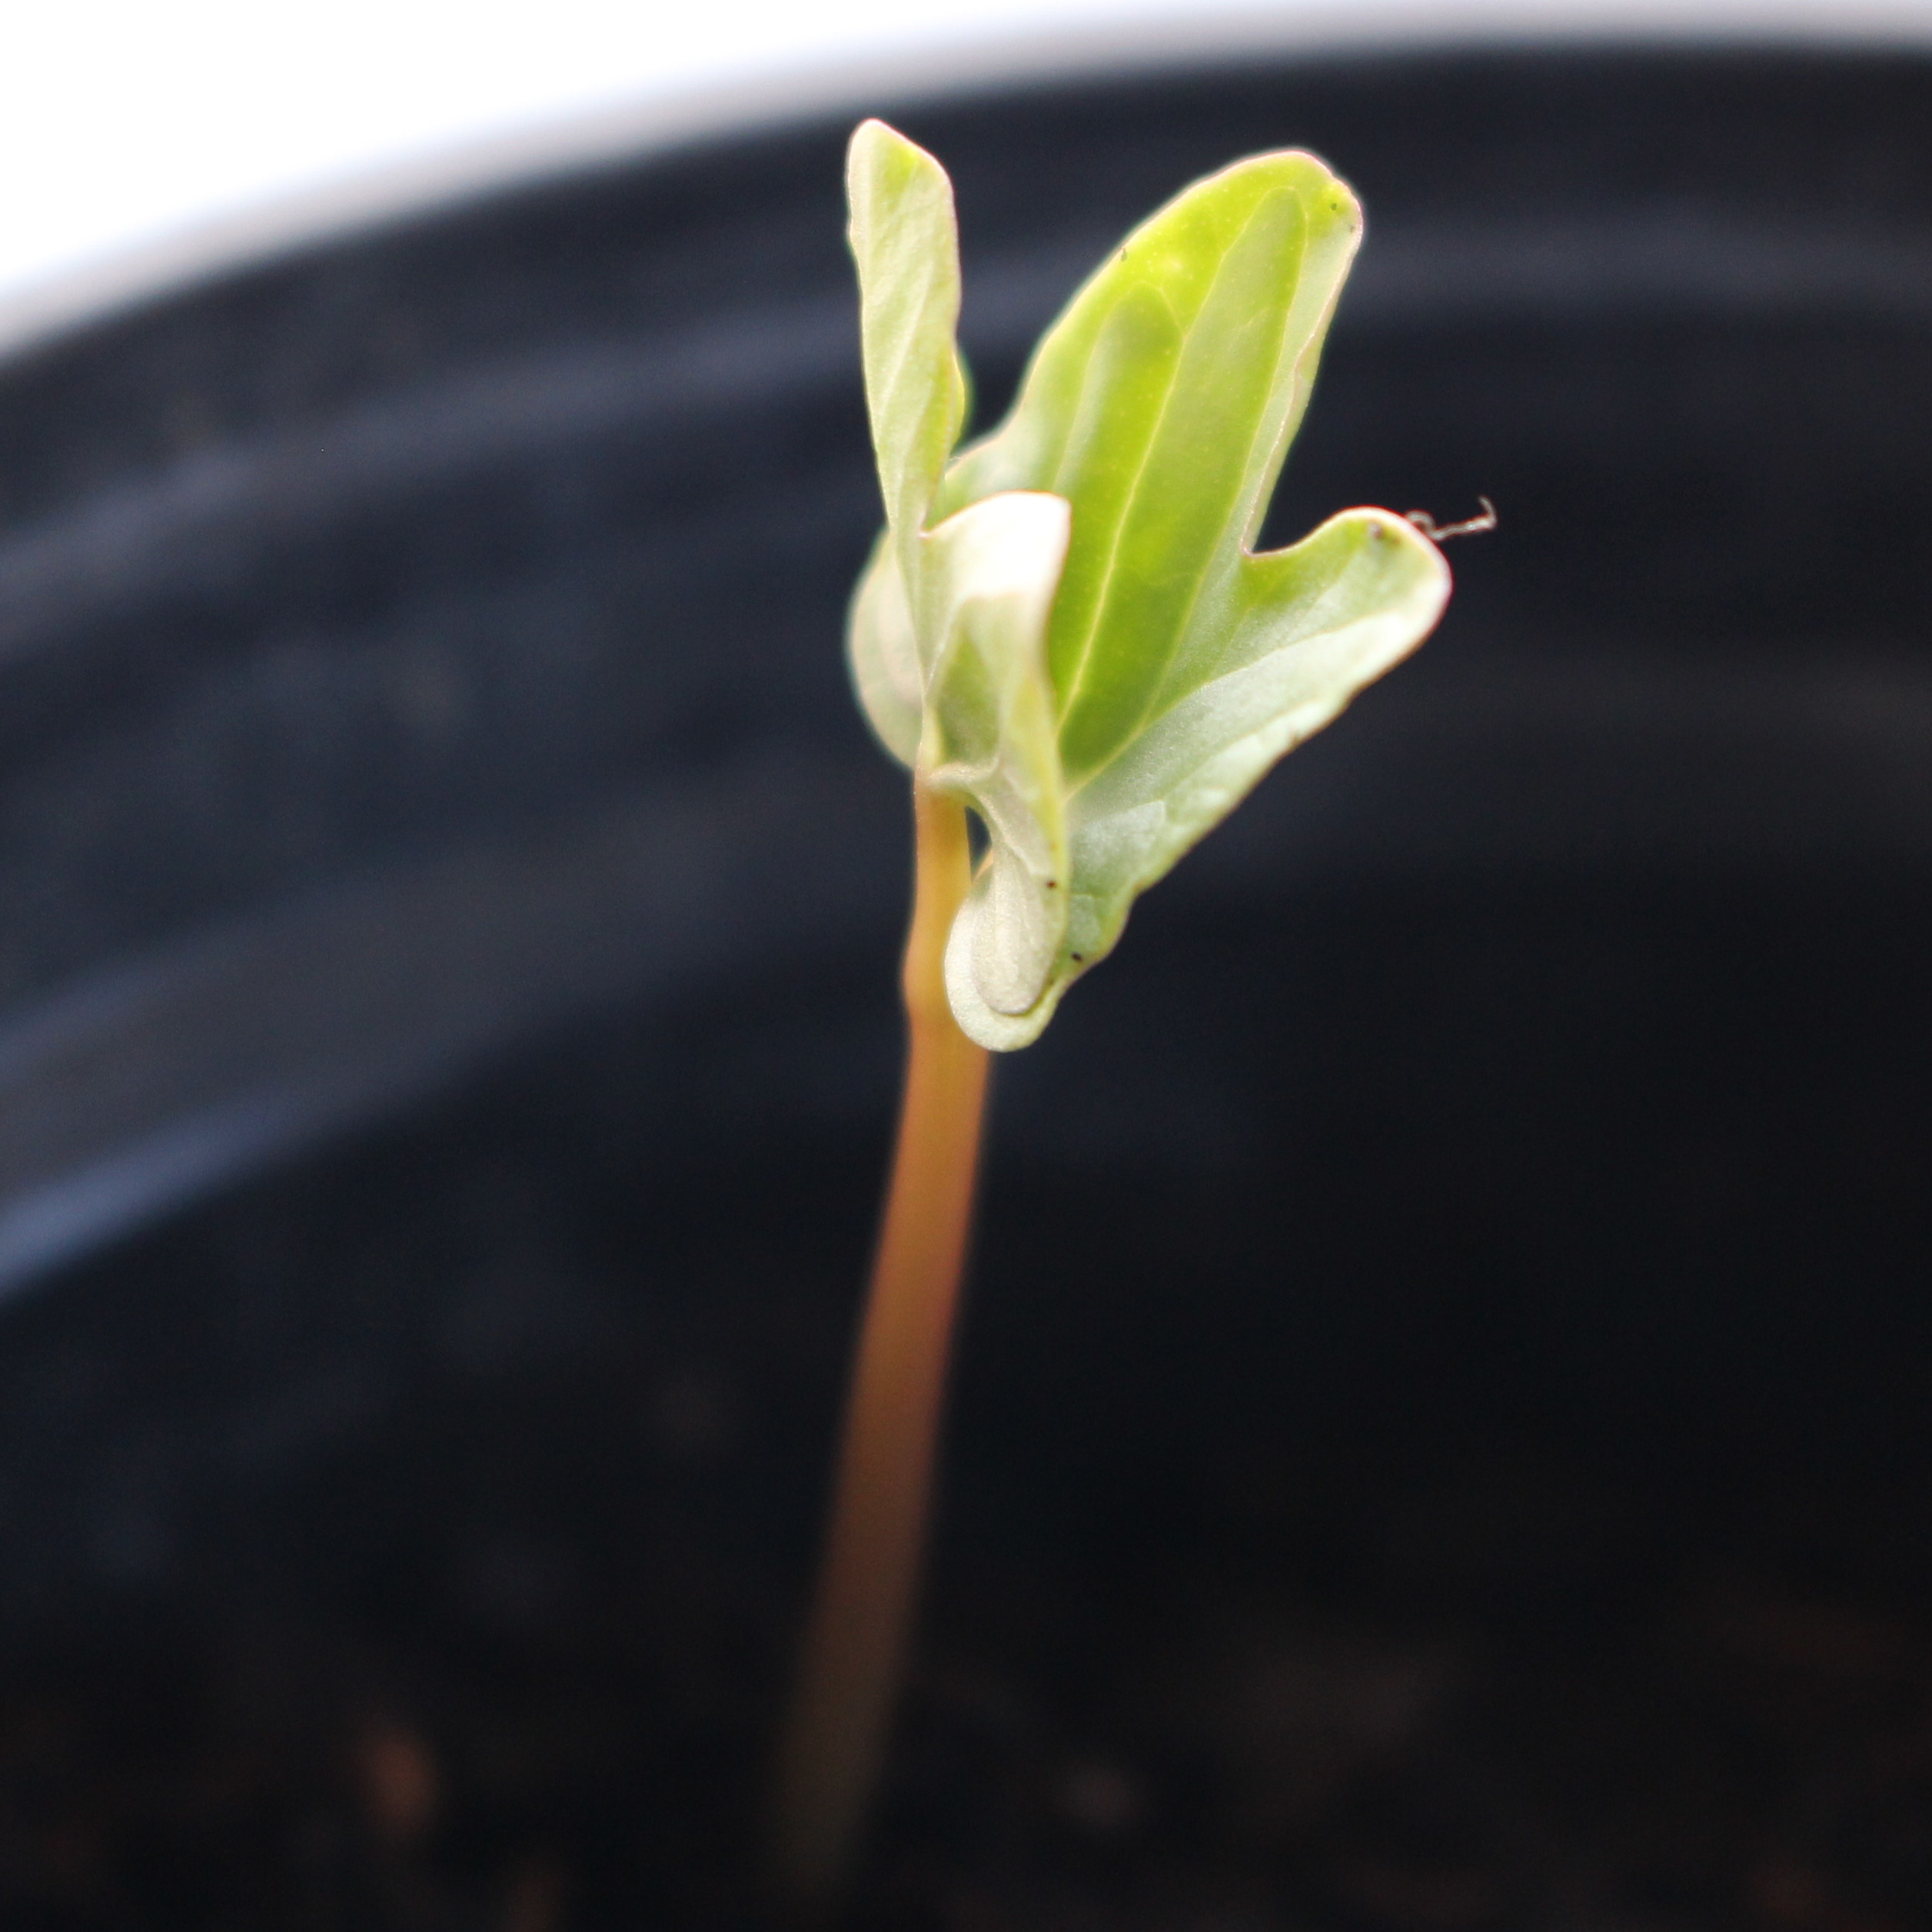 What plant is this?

Convolvulus arvensis
